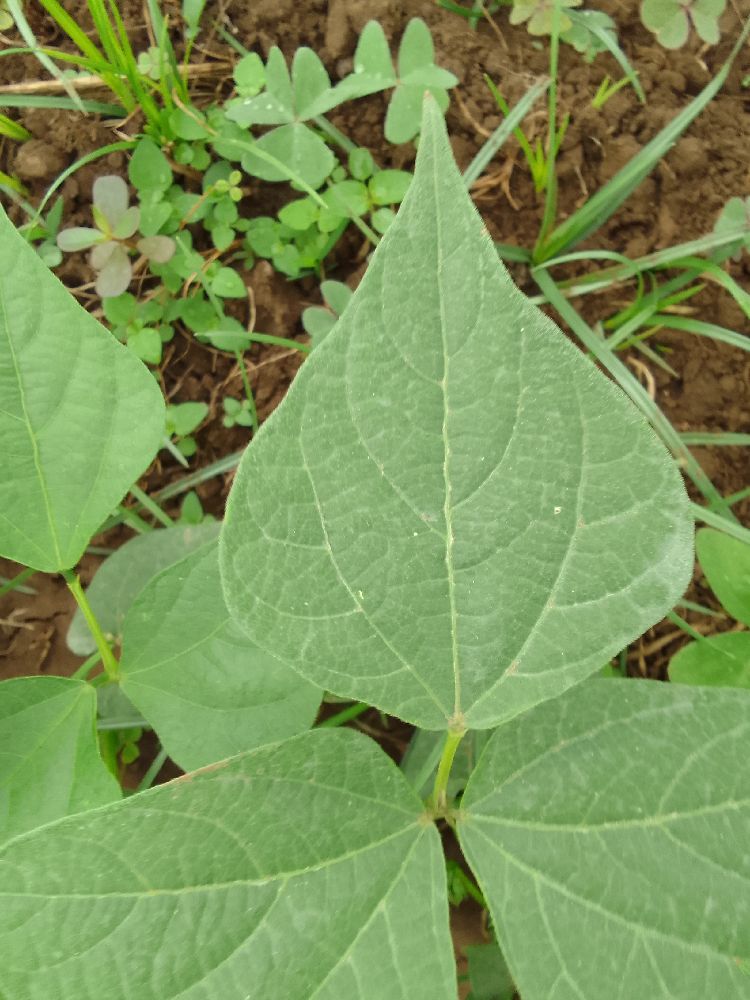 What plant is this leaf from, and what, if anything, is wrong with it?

common bean, healthy
